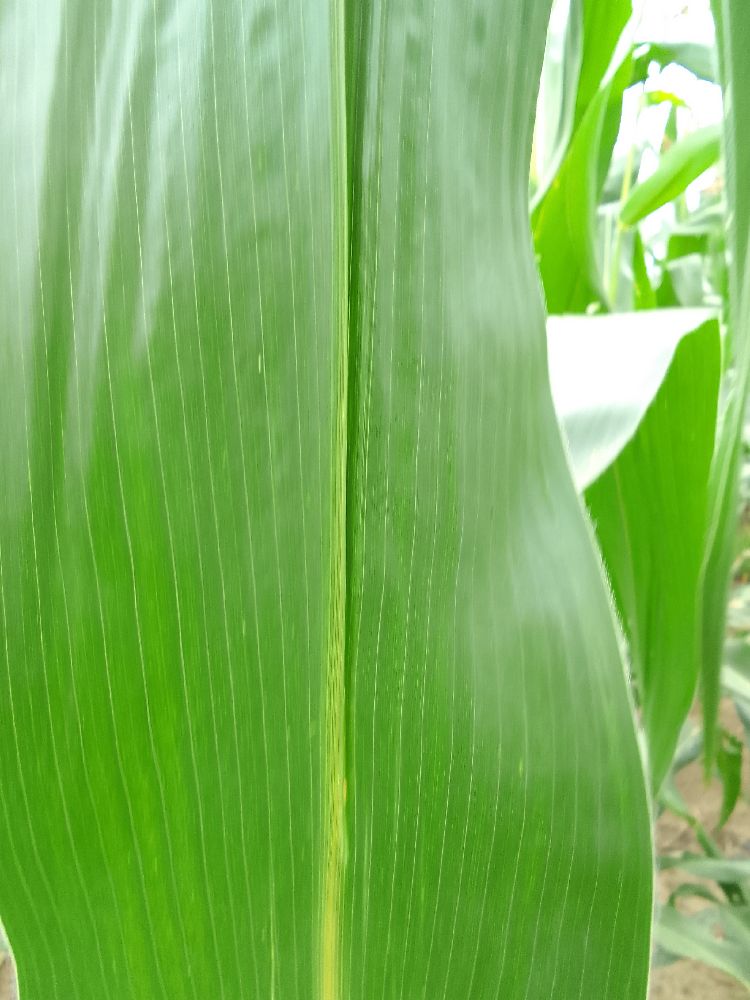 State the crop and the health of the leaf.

maize, healthy
